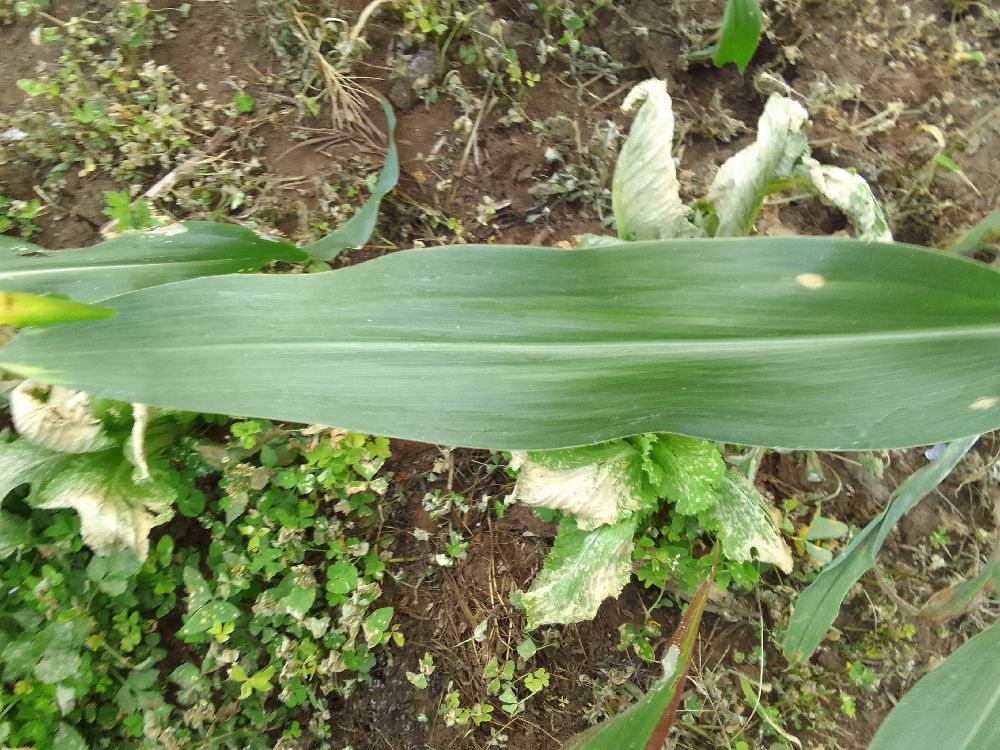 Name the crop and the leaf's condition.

maize, healthy
